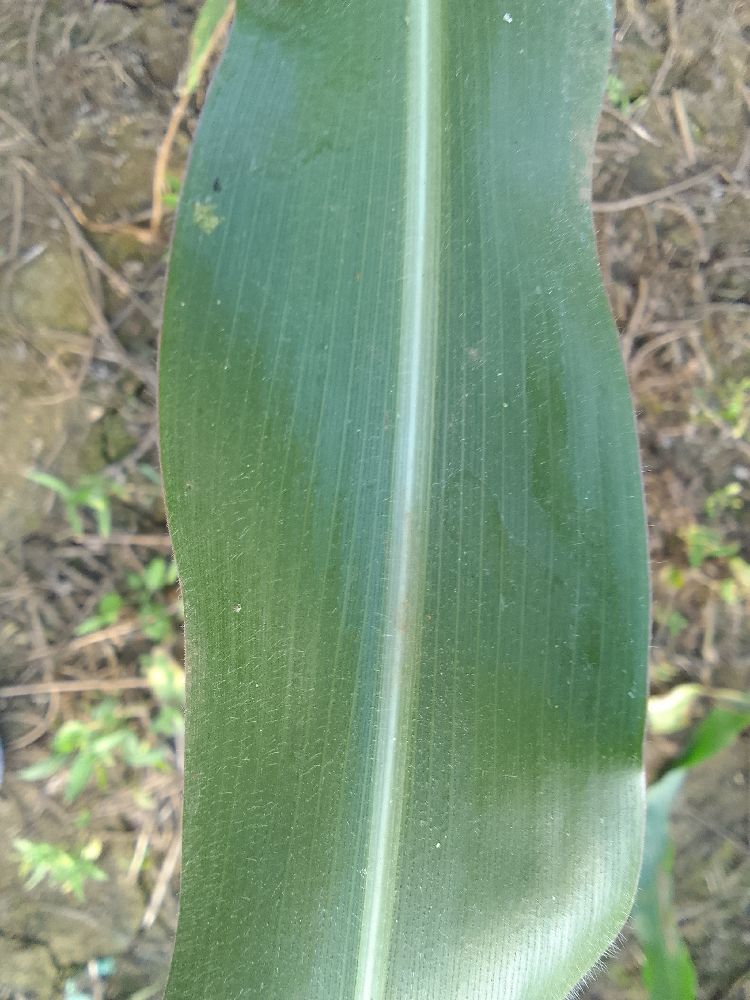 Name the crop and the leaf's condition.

maize, healthy
